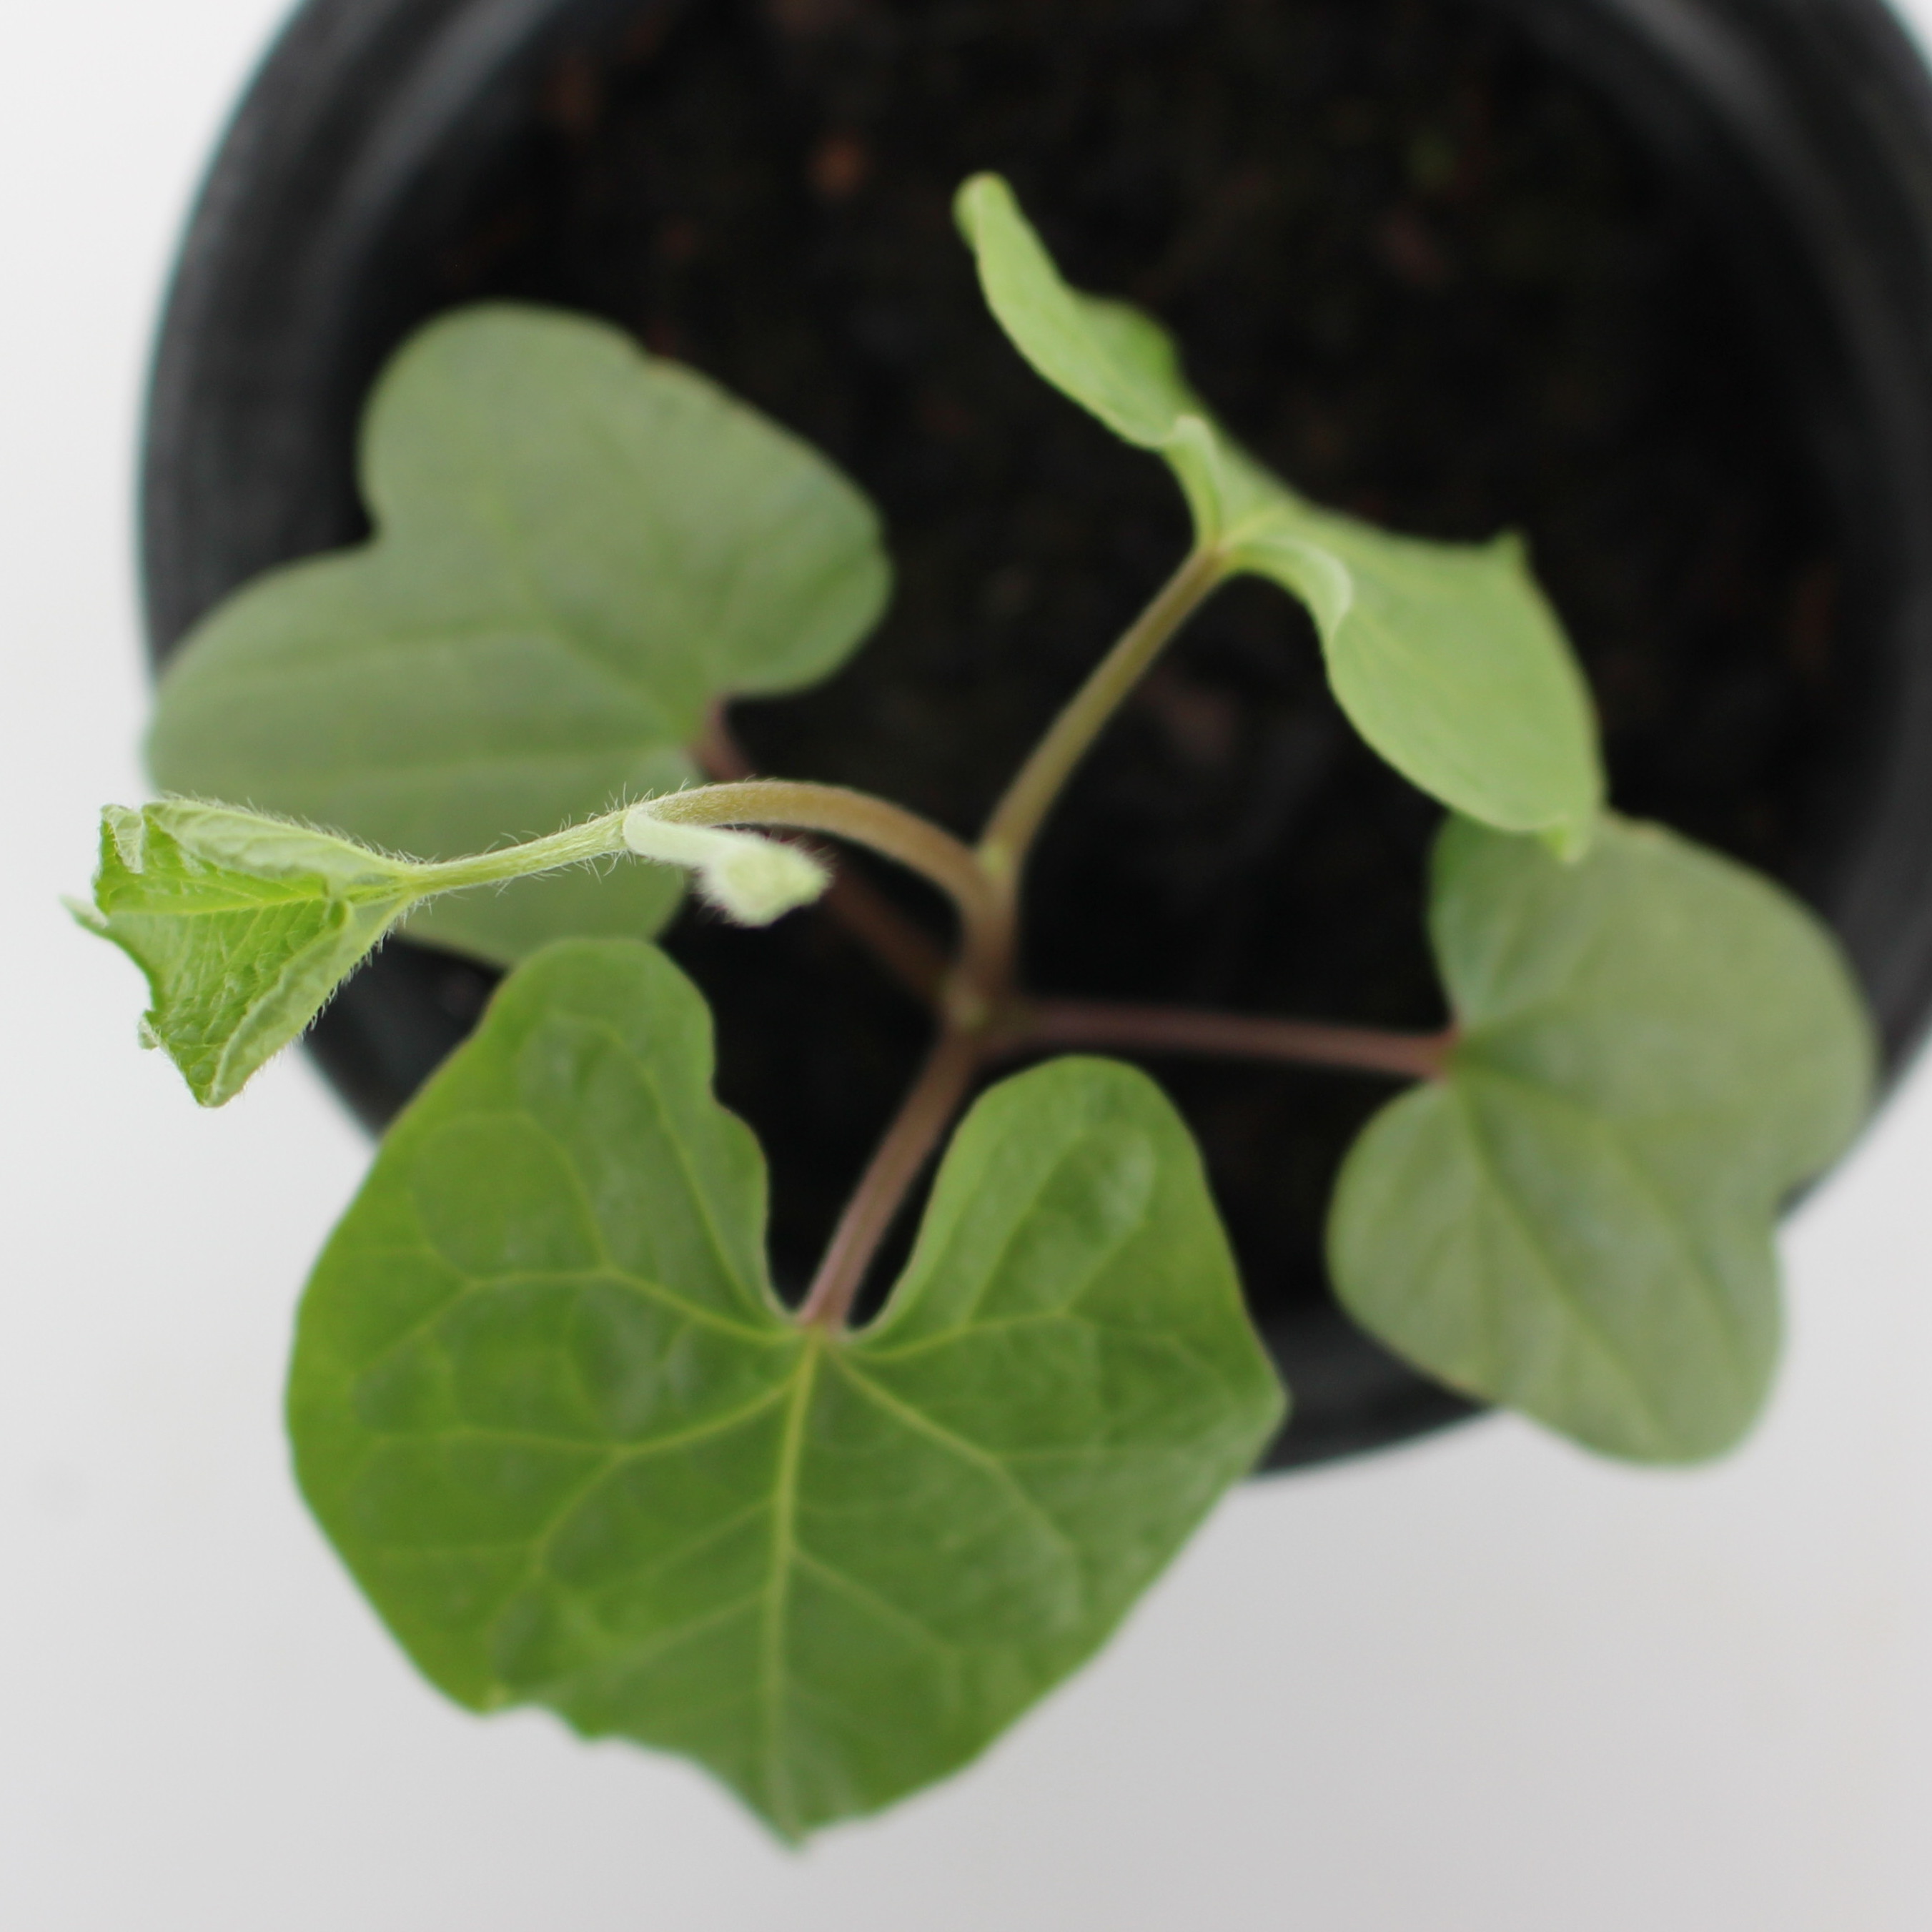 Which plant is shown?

Convolvulus arvensis
